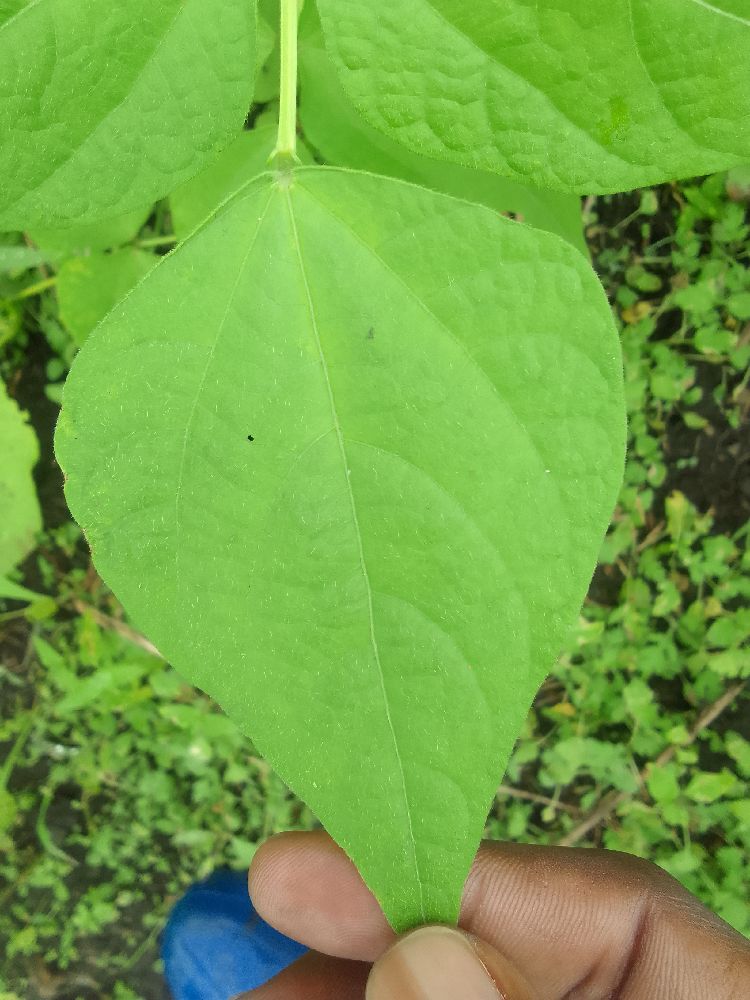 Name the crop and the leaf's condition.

common bean, healthy
